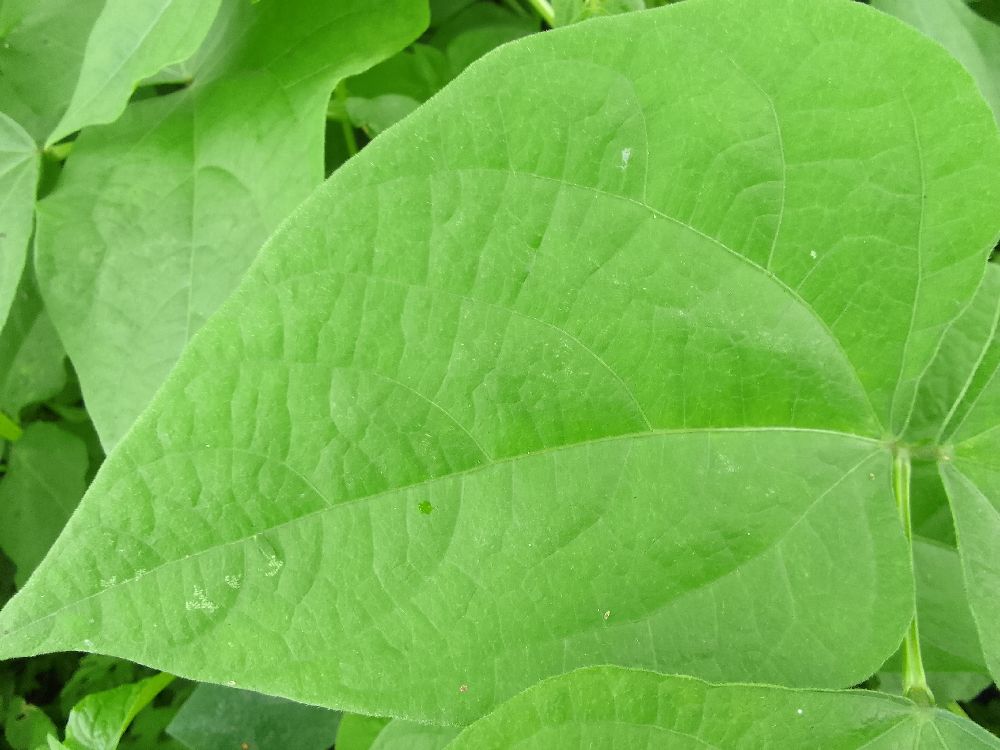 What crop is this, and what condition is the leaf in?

common bean, healthy
